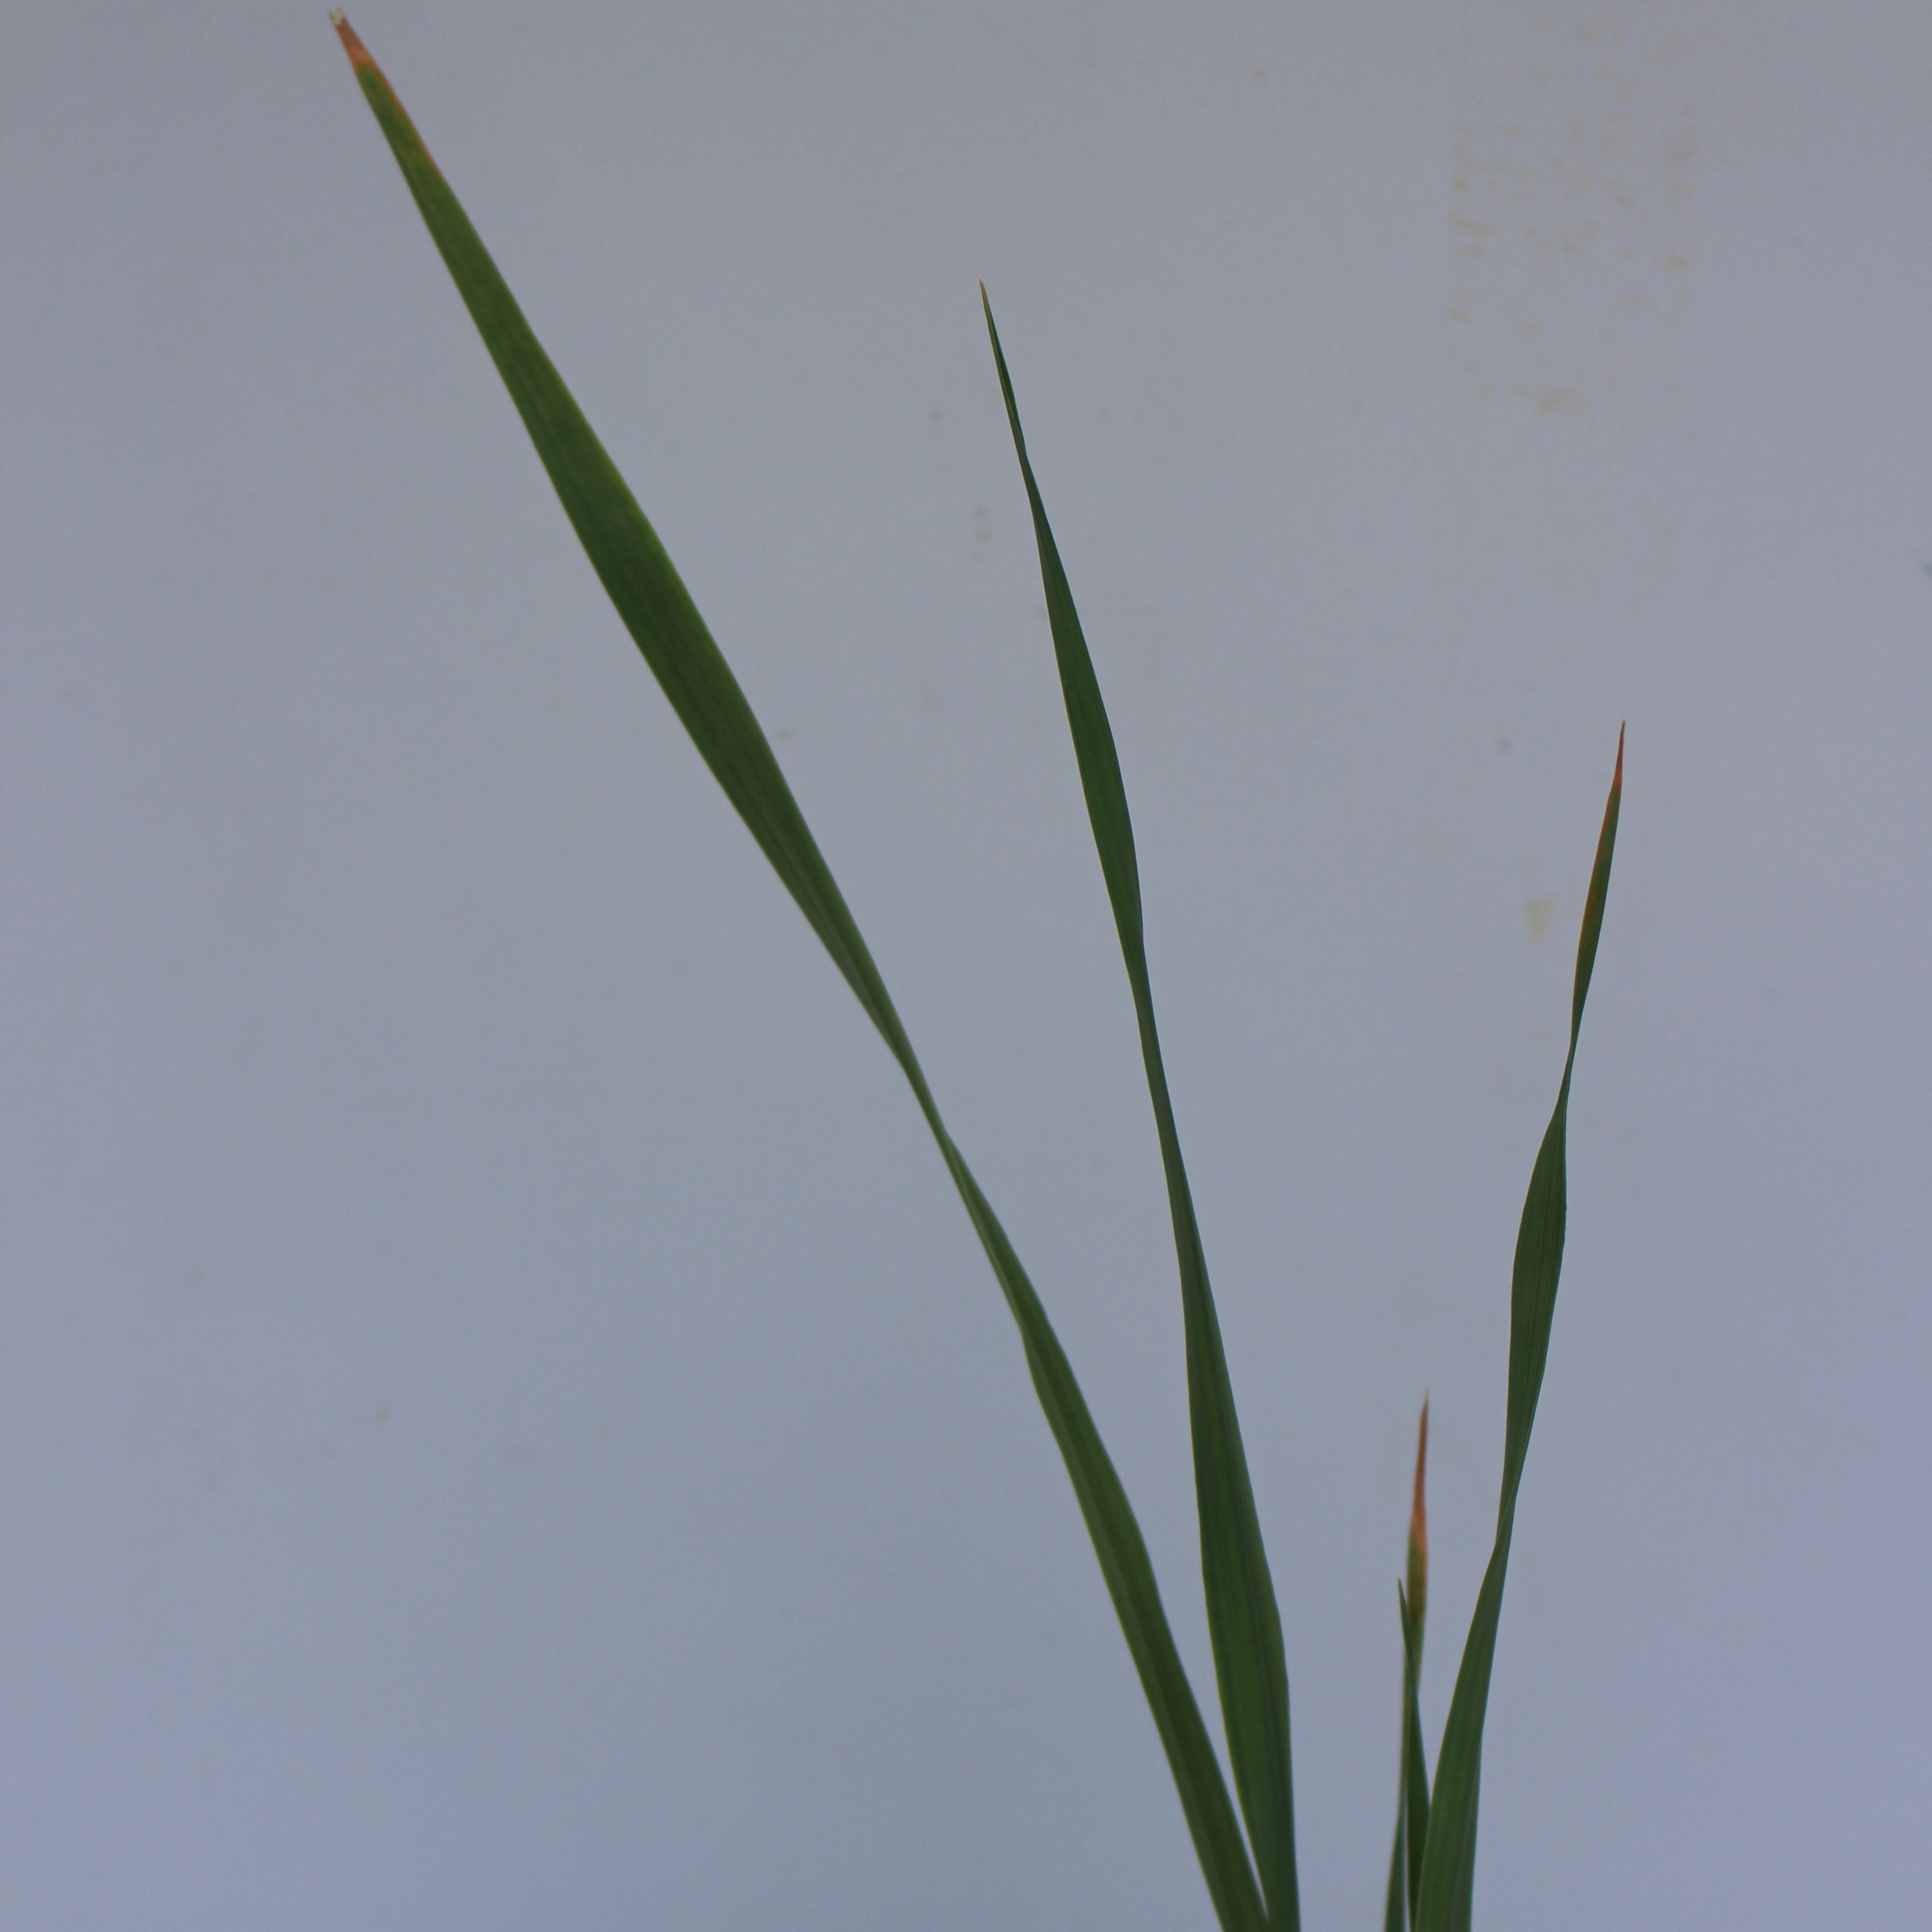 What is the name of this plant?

Avena sterilis
